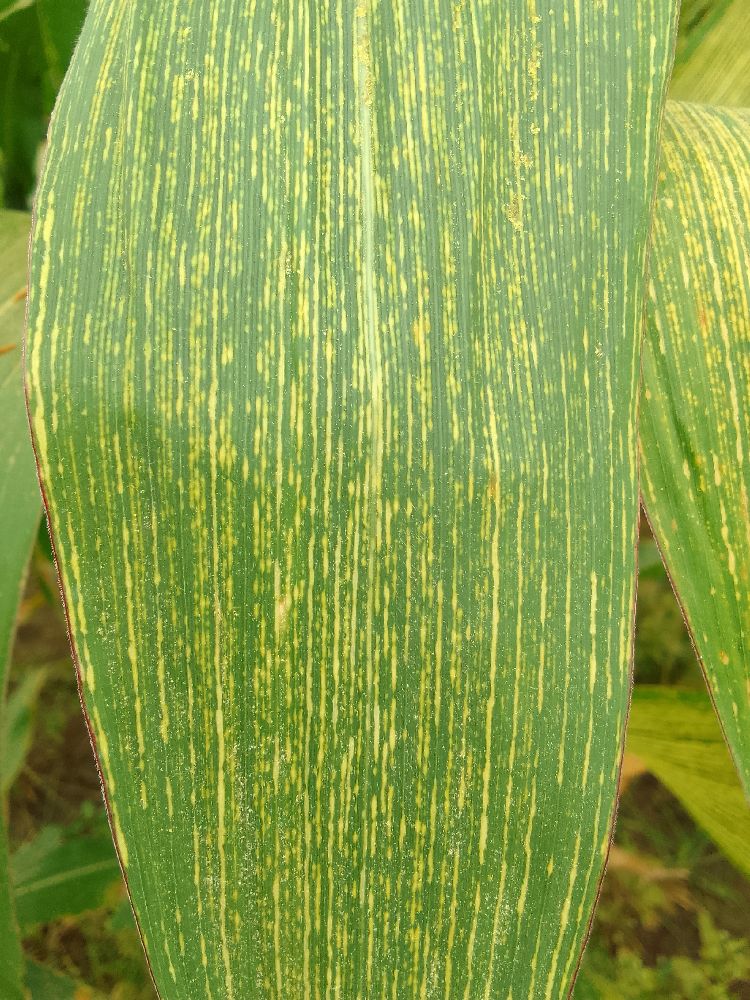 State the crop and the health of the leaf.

maize, maize streak virus
